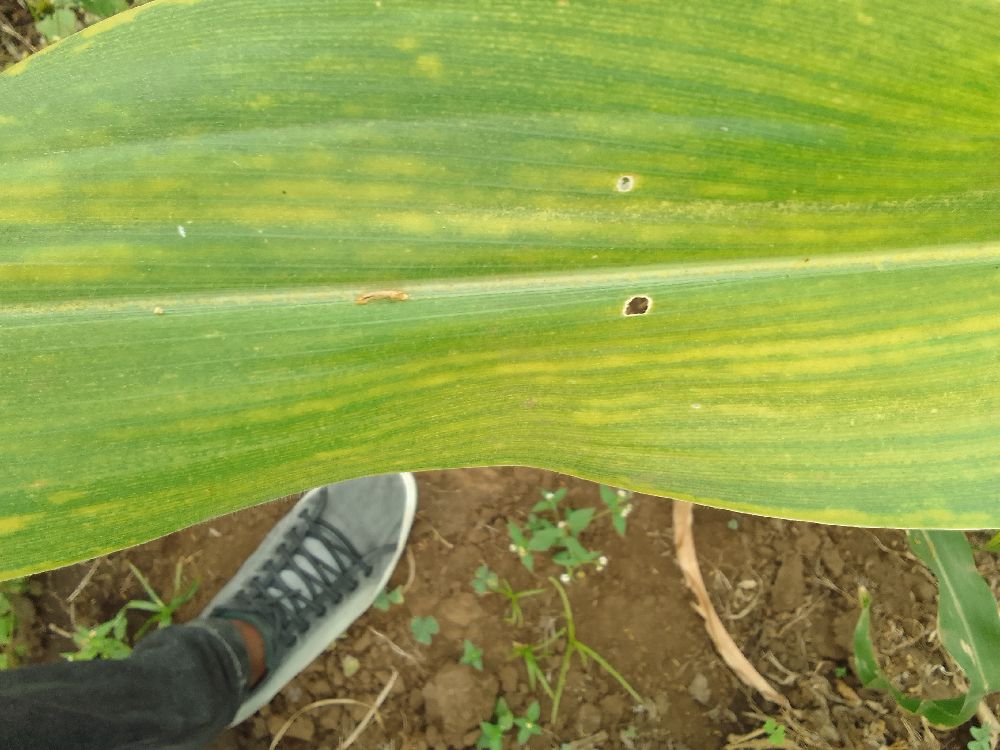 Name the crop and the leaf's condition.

maize, maize lethal necrosis
